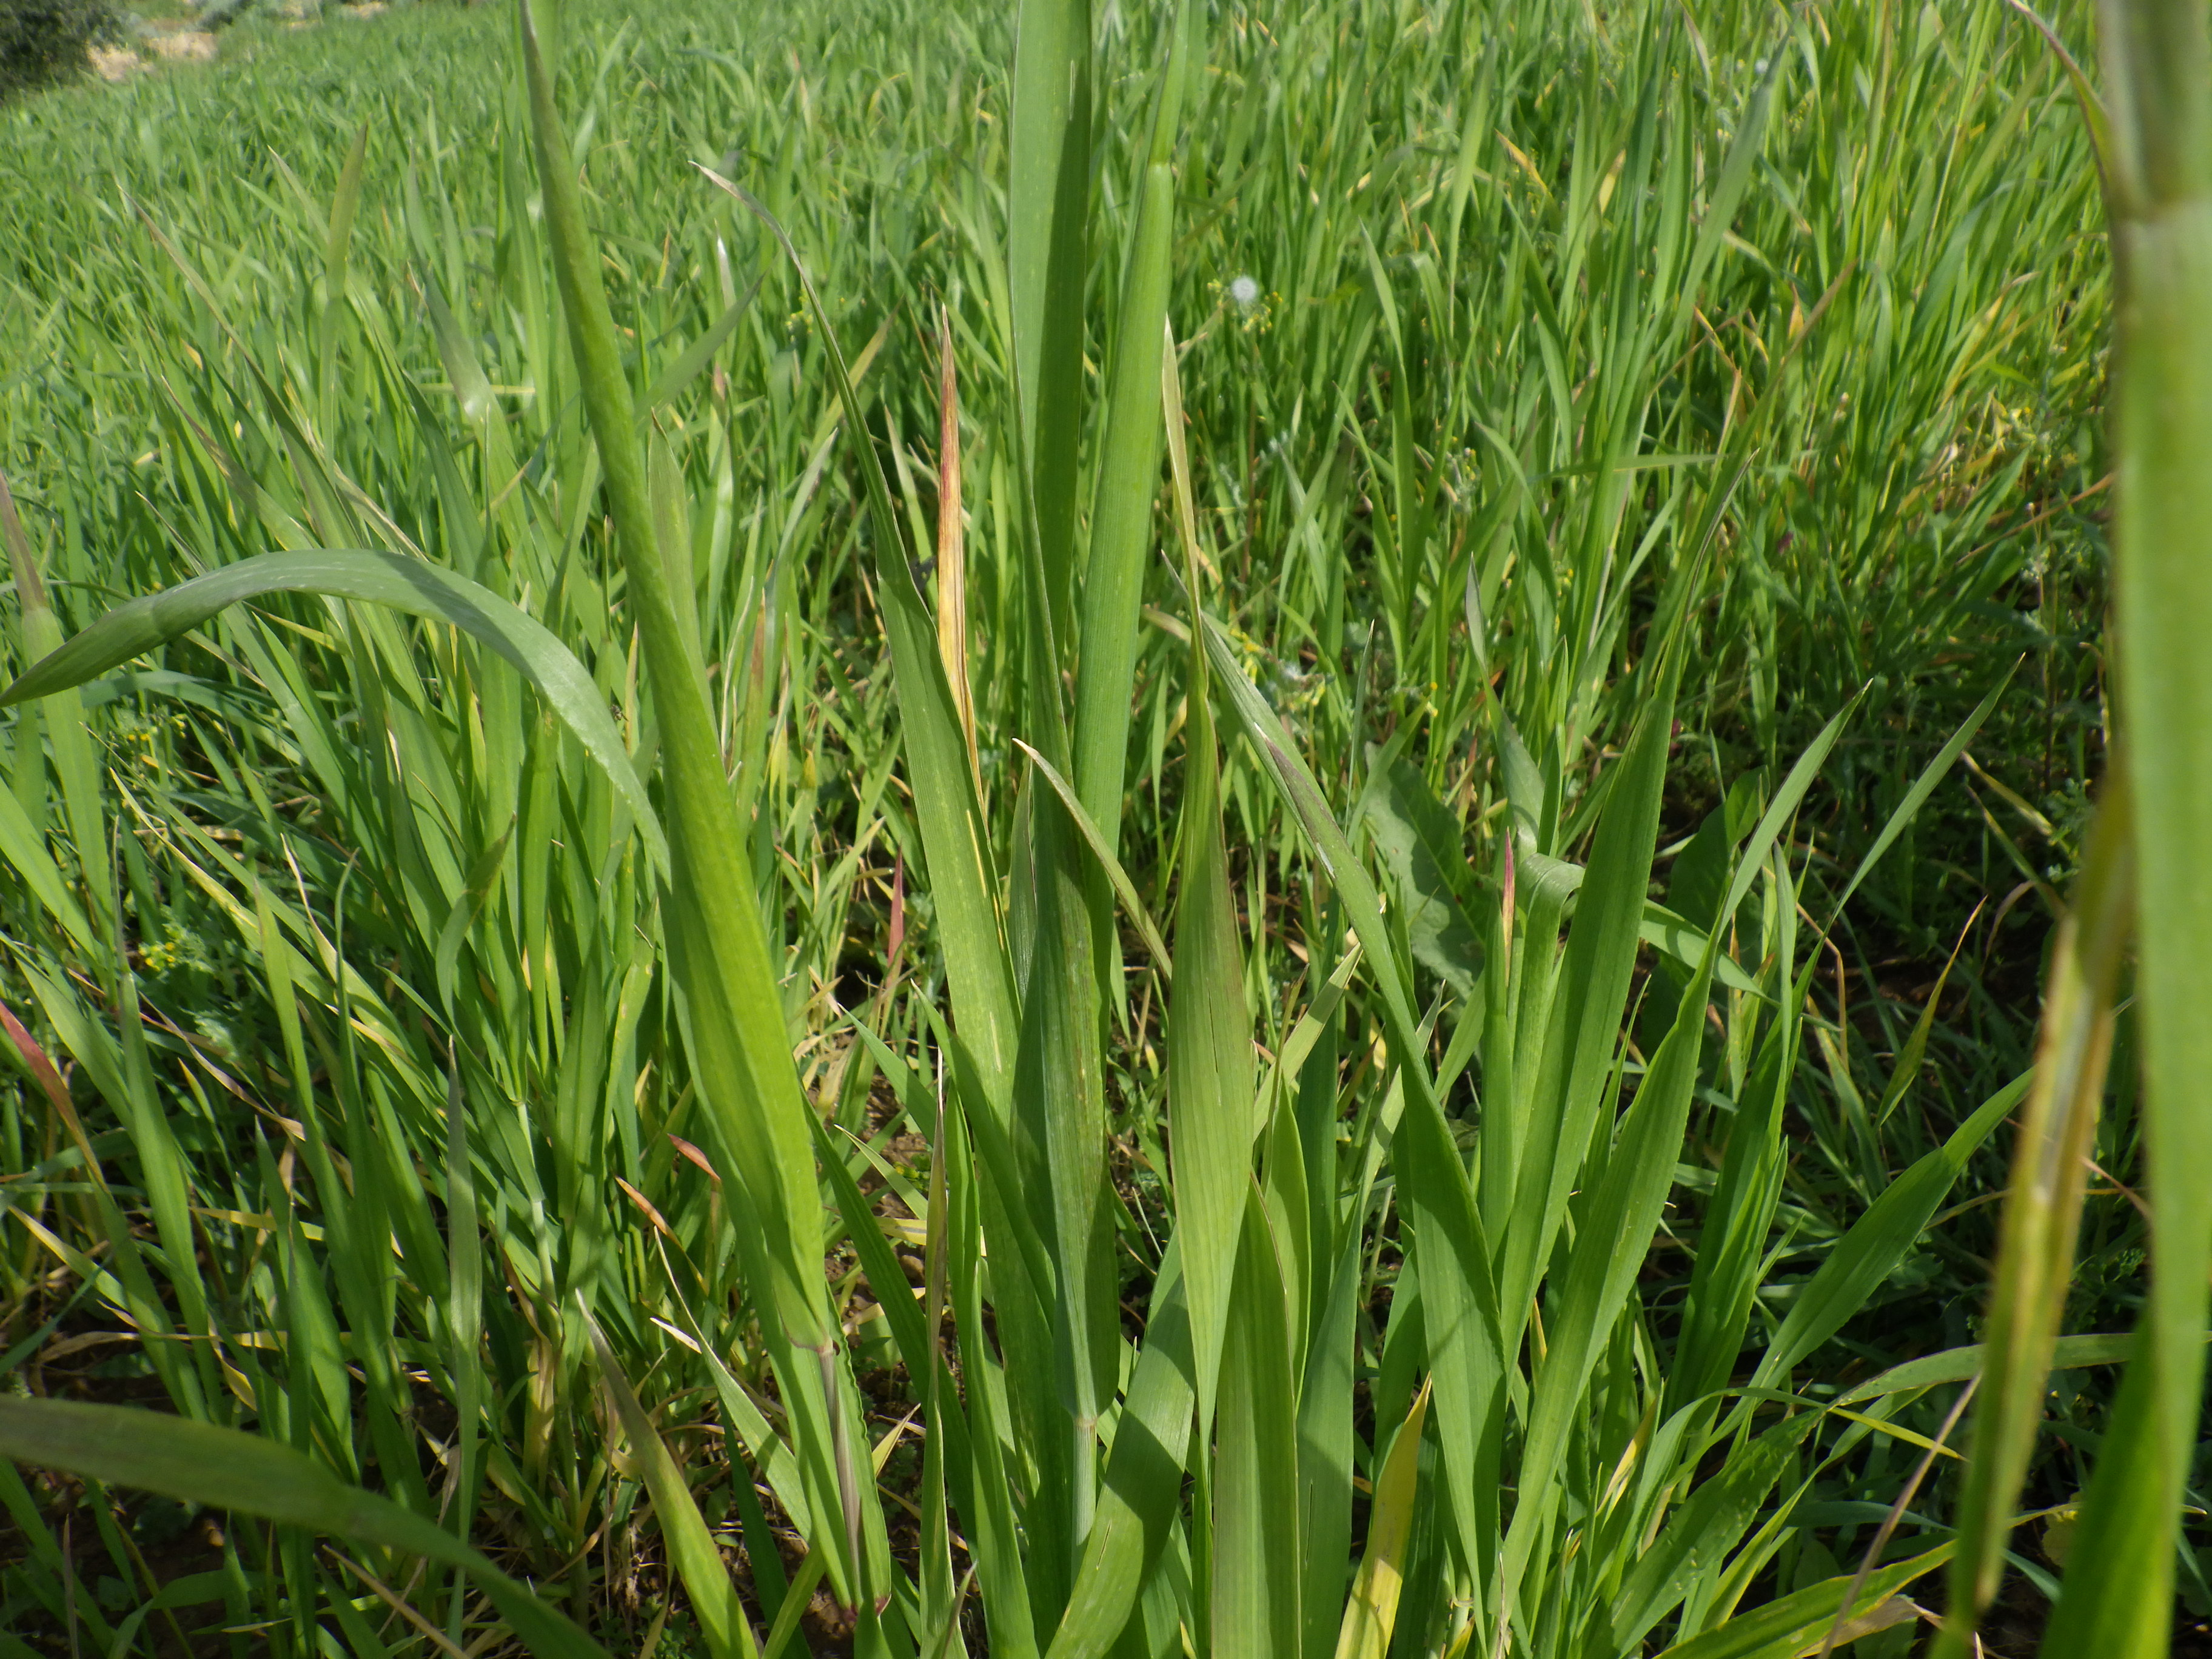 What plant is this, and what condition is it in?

wheat, phosphorous deficiency, unknown
